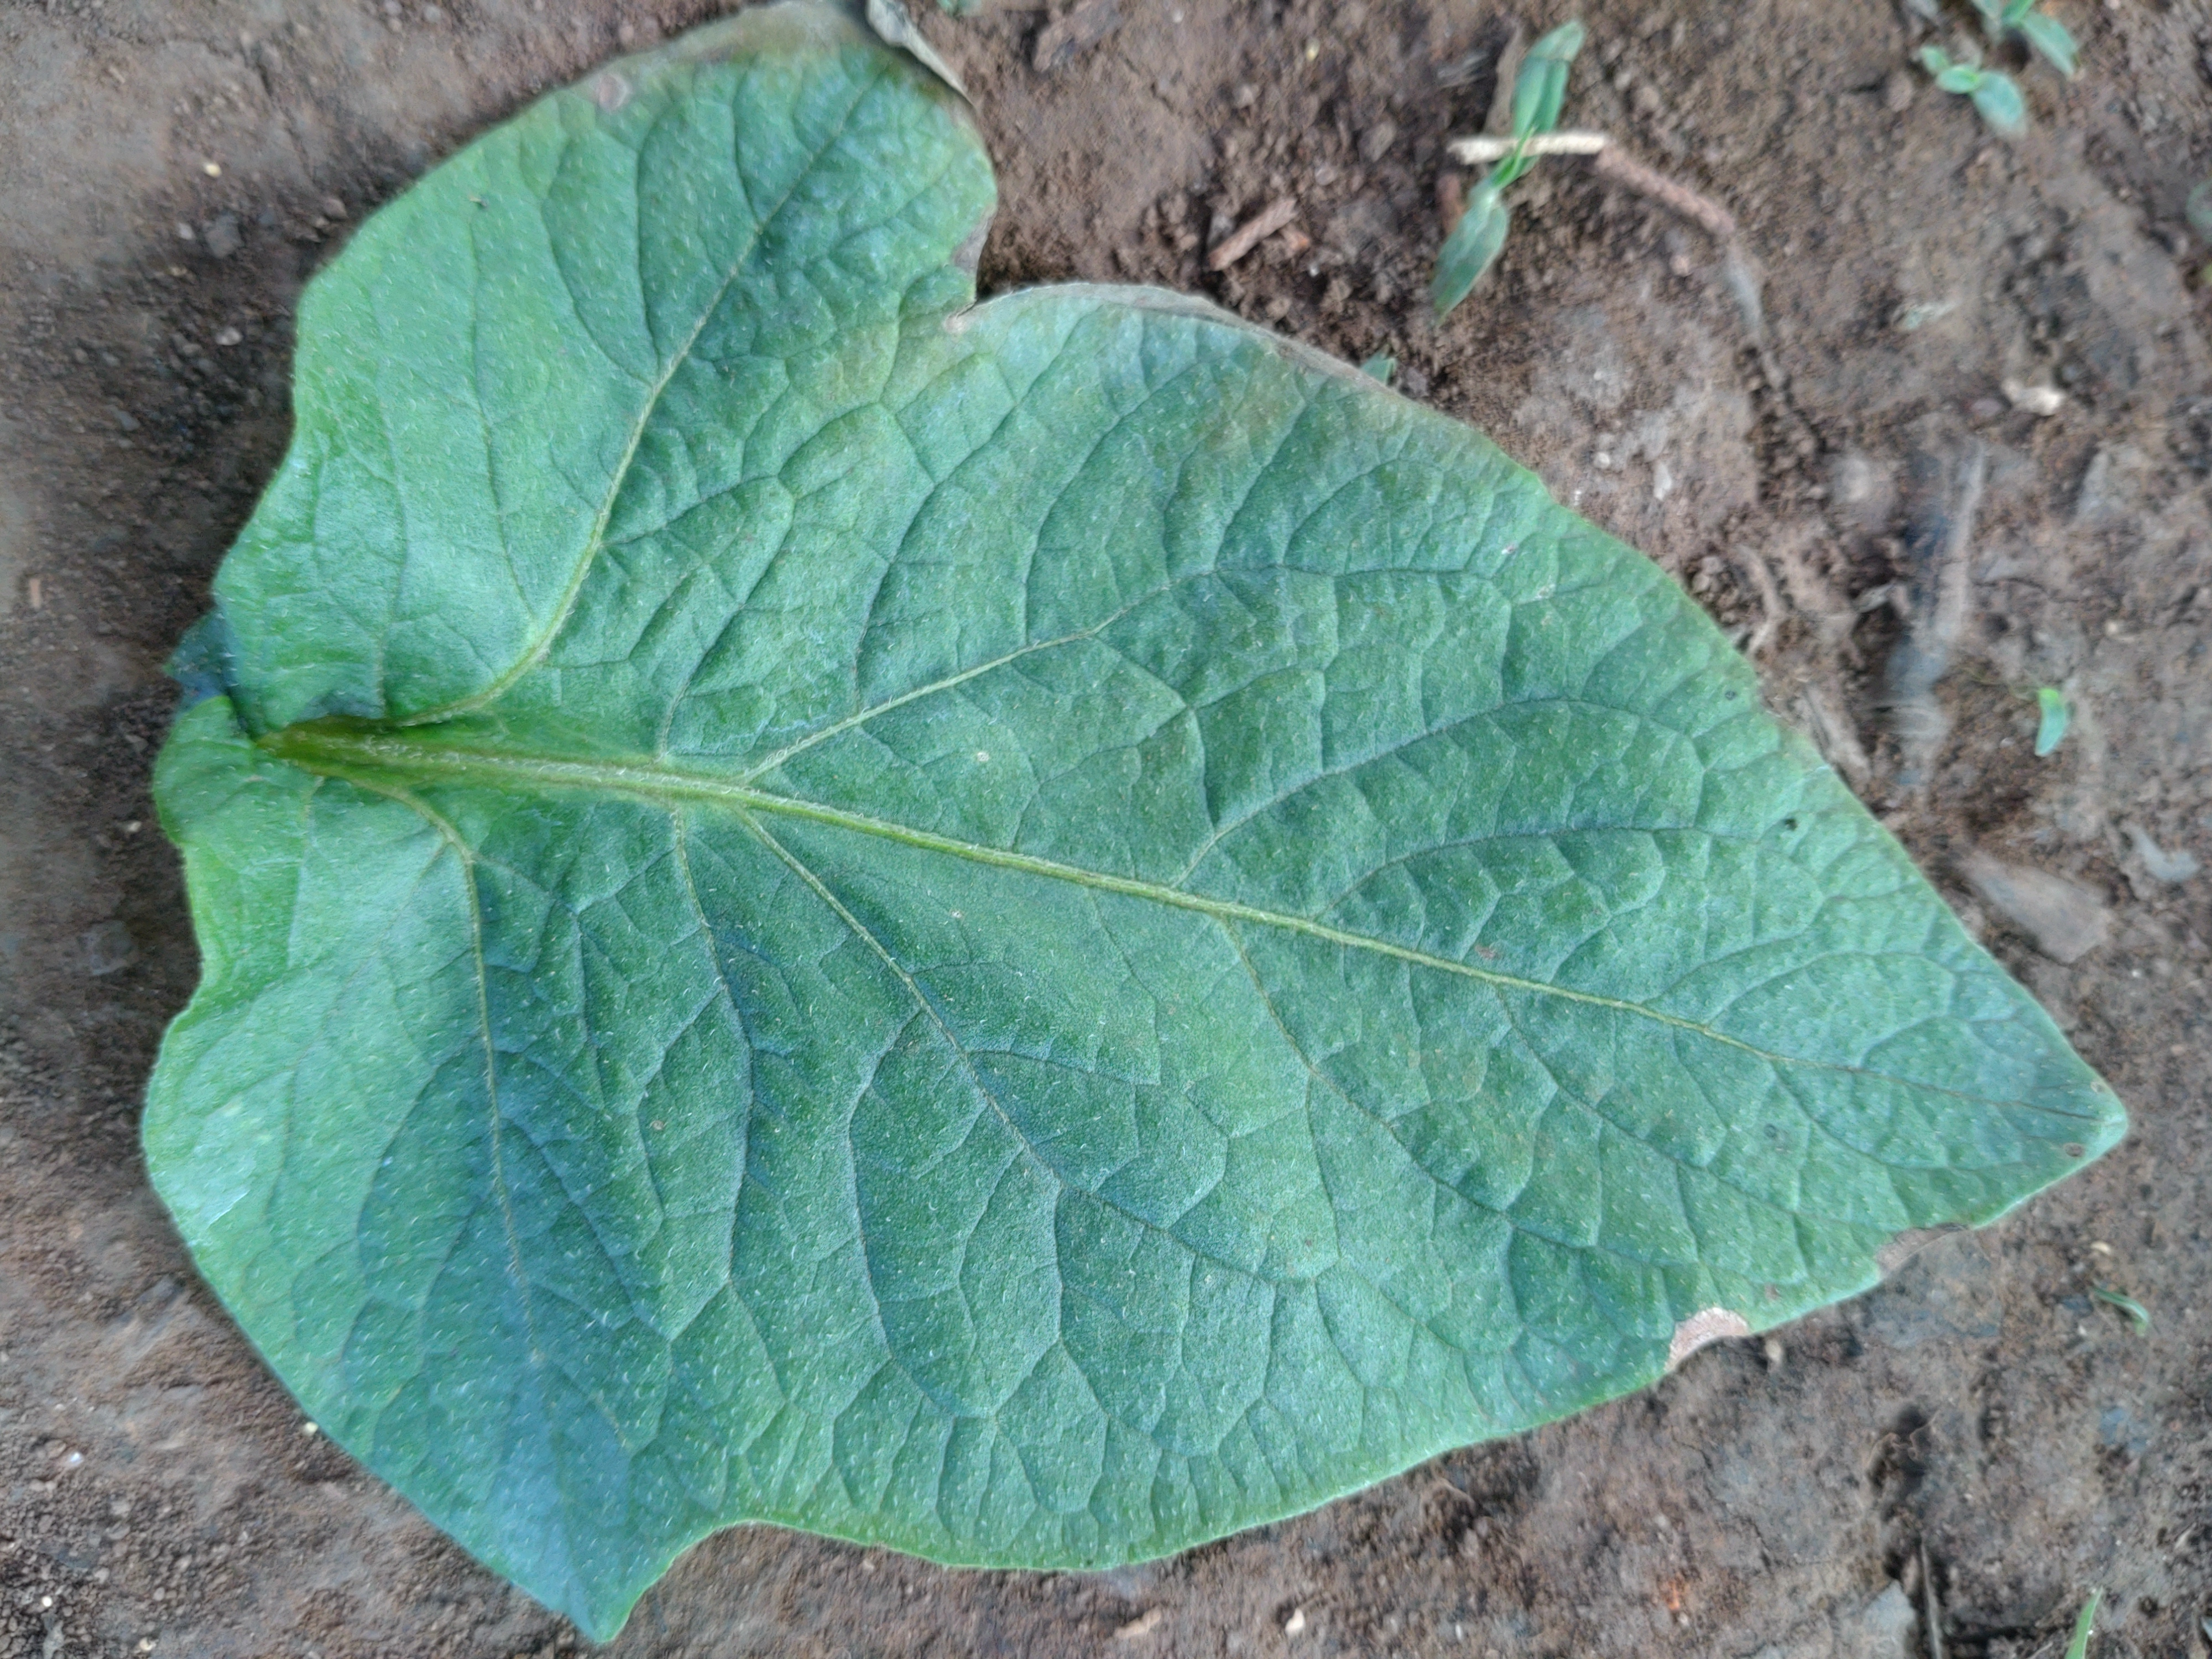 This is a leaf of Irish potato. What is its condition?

early blight
